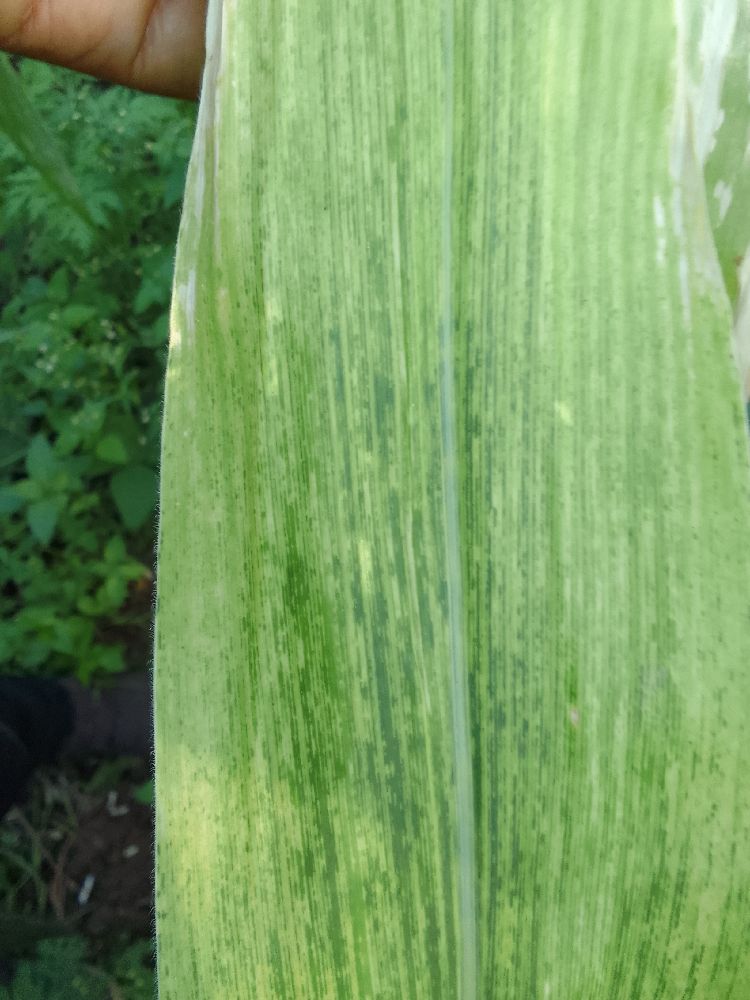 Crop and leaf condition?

maize, maize lethal necrosis
